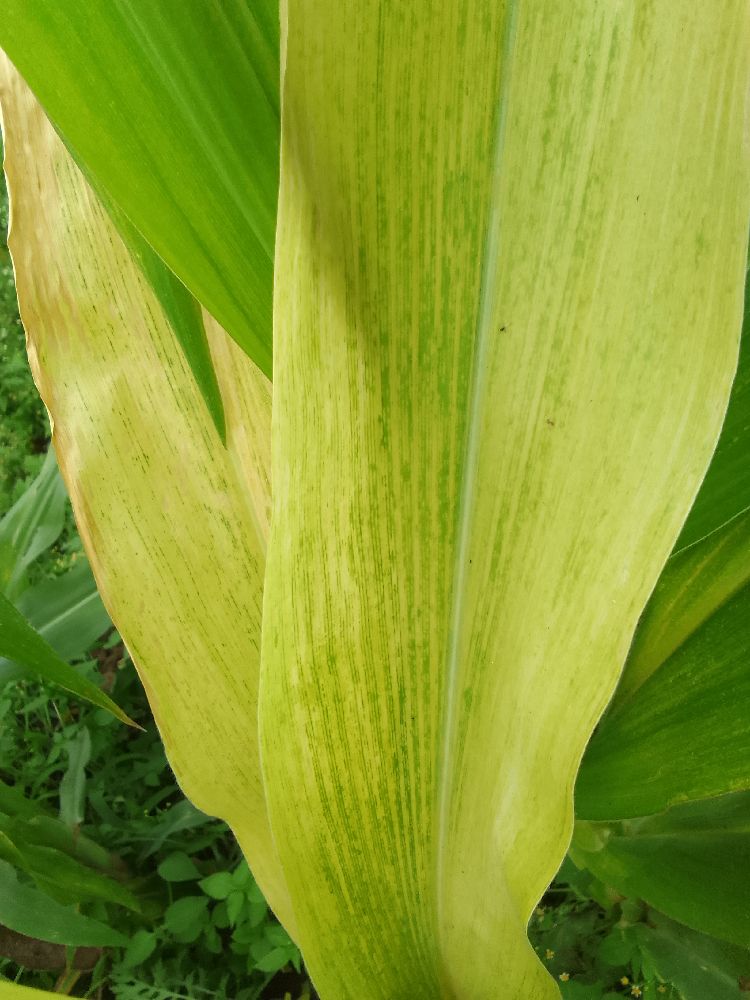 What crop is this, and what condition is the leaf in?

maize, maize lethal necrosis
